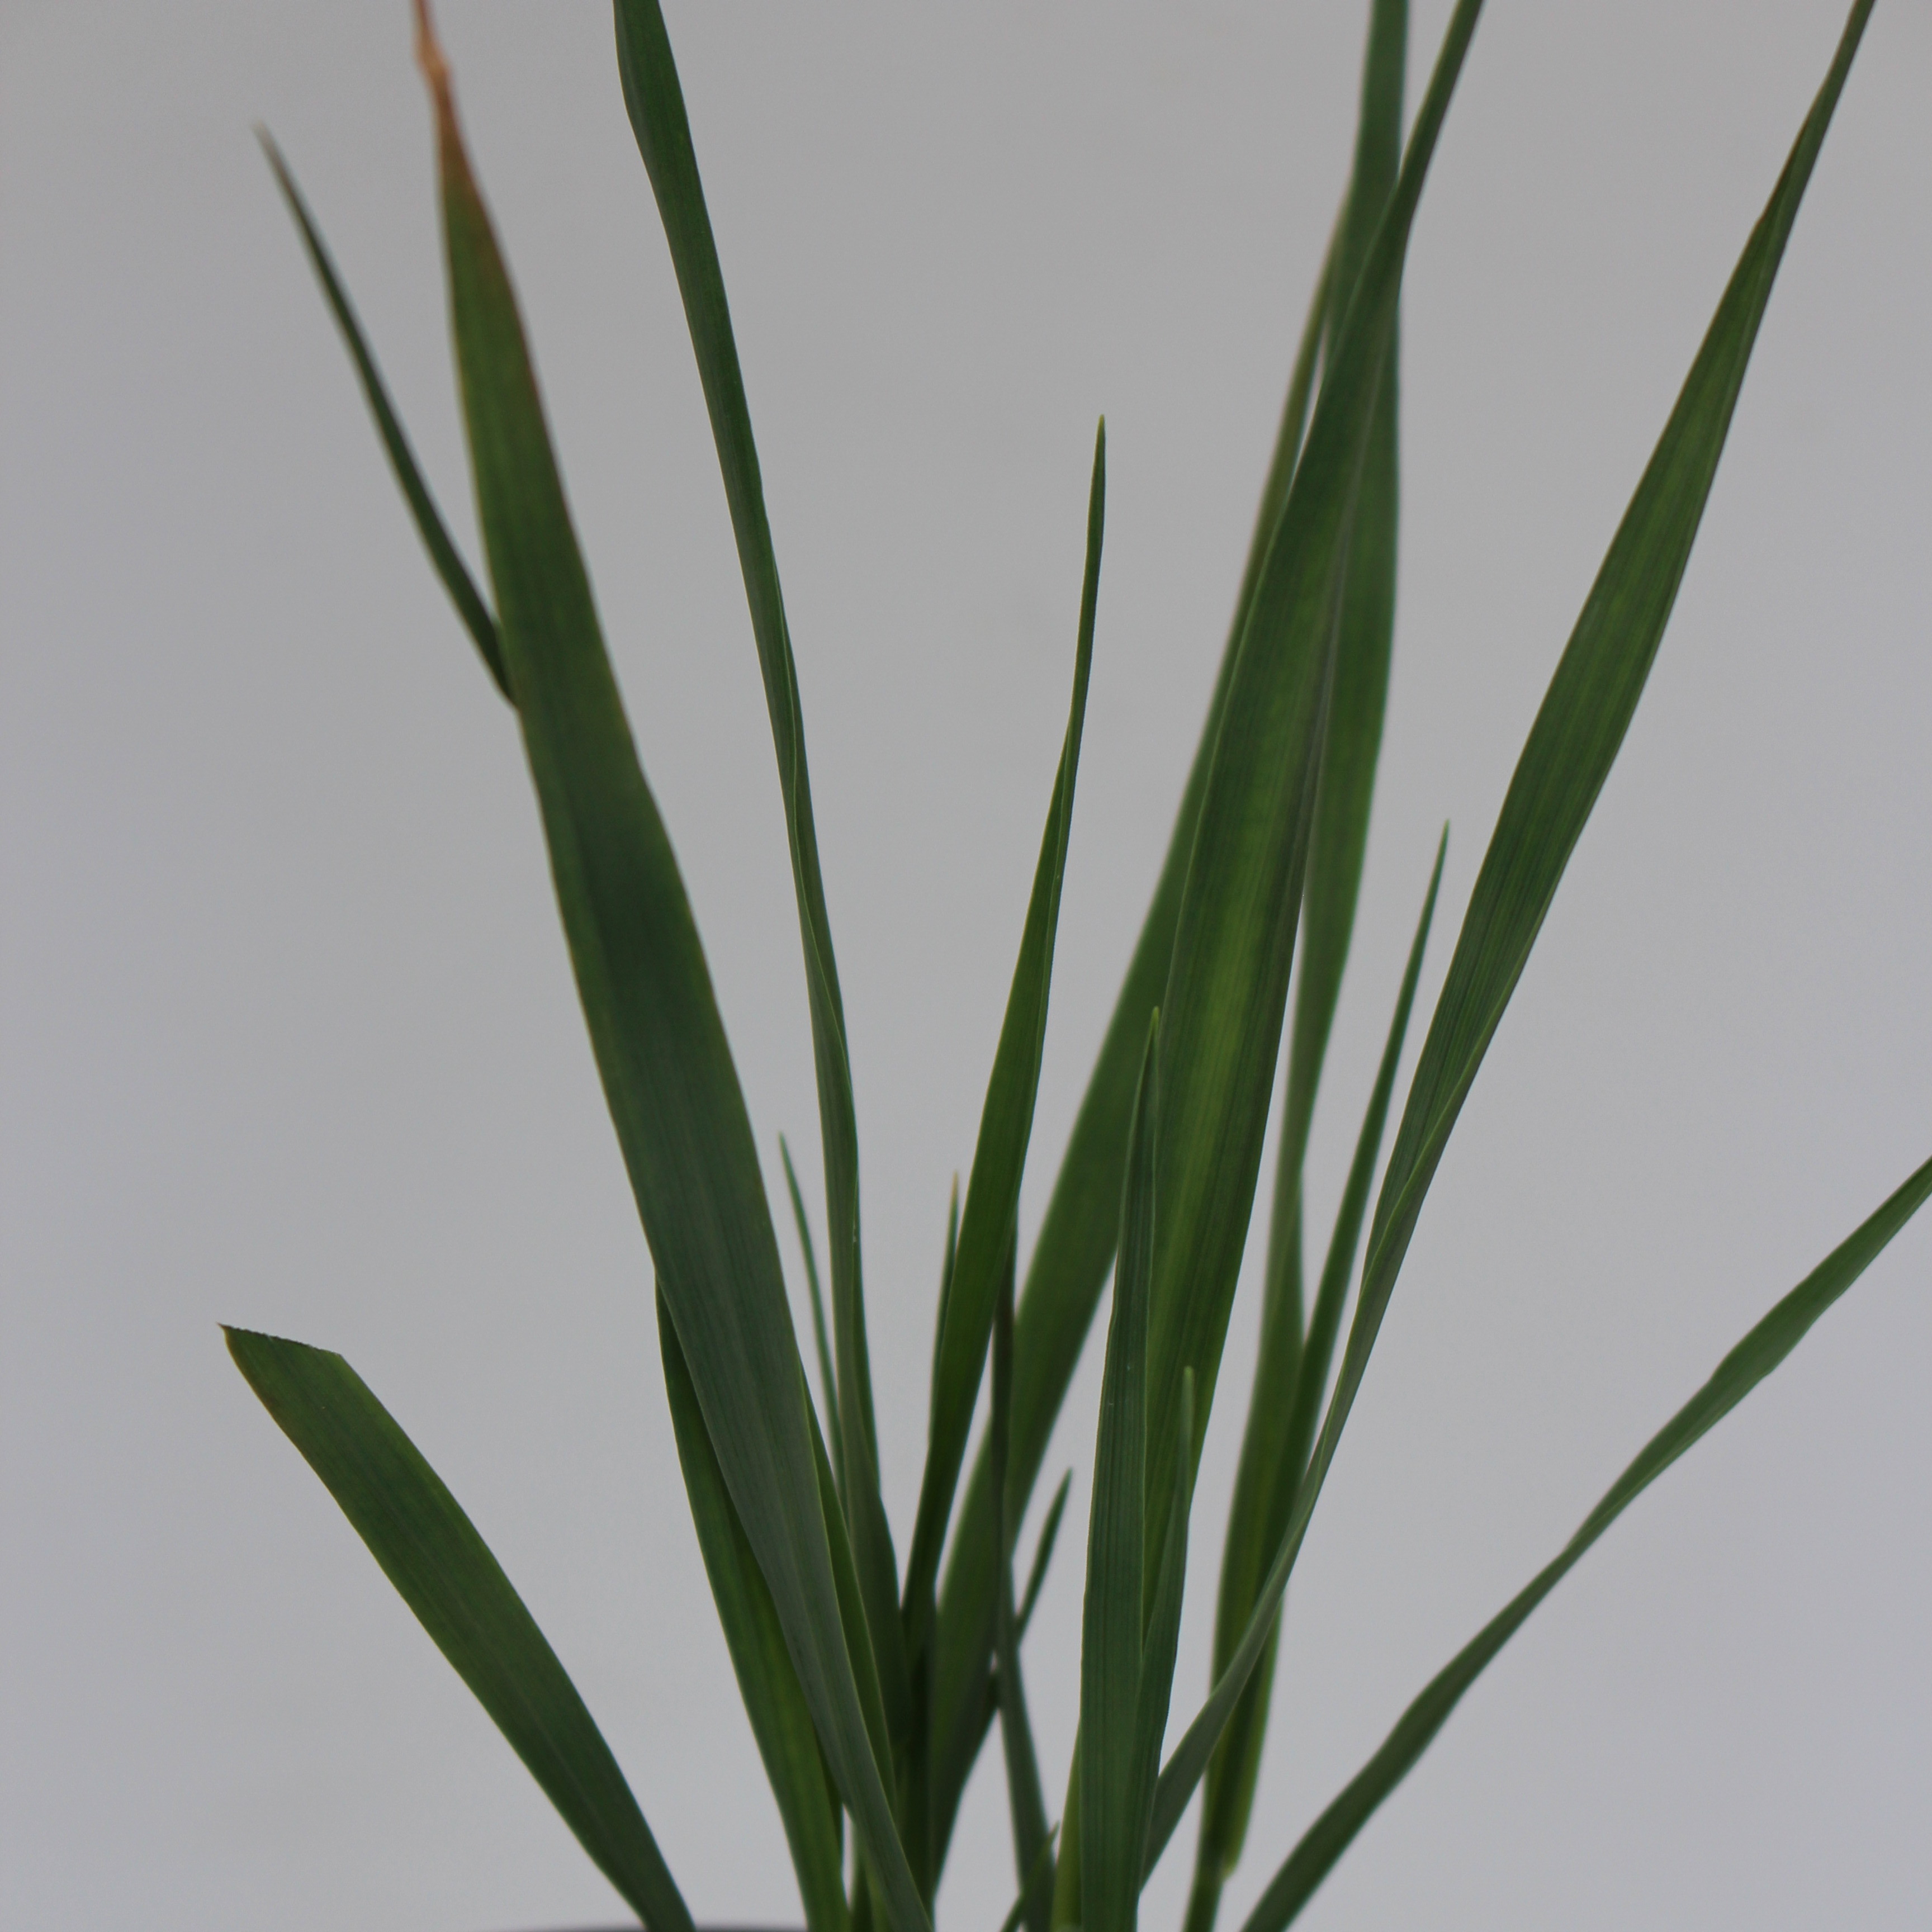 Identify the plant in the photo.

Avena sterilis
